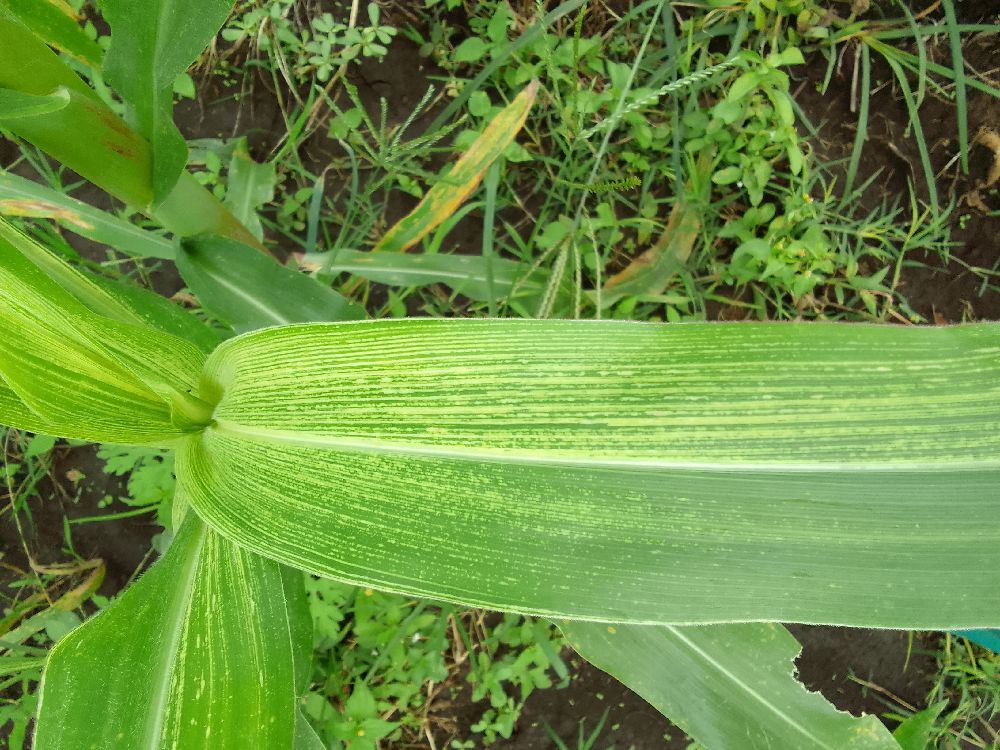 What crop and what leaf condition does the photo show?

maize, maize streak virus
